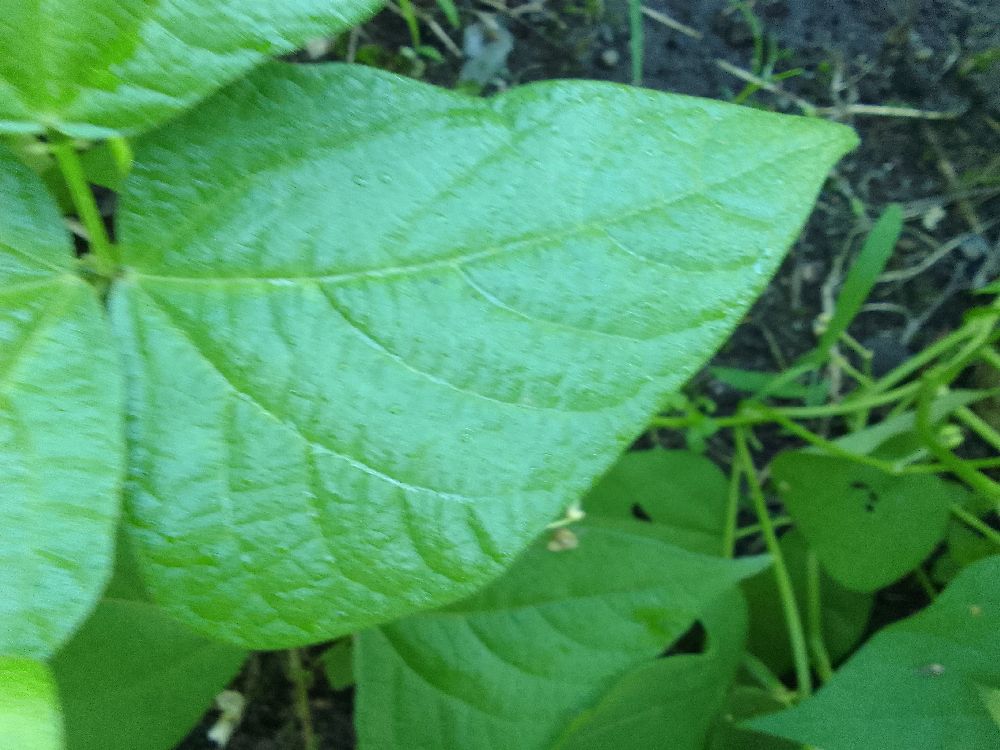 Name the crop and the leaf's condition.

common bean, healthy
